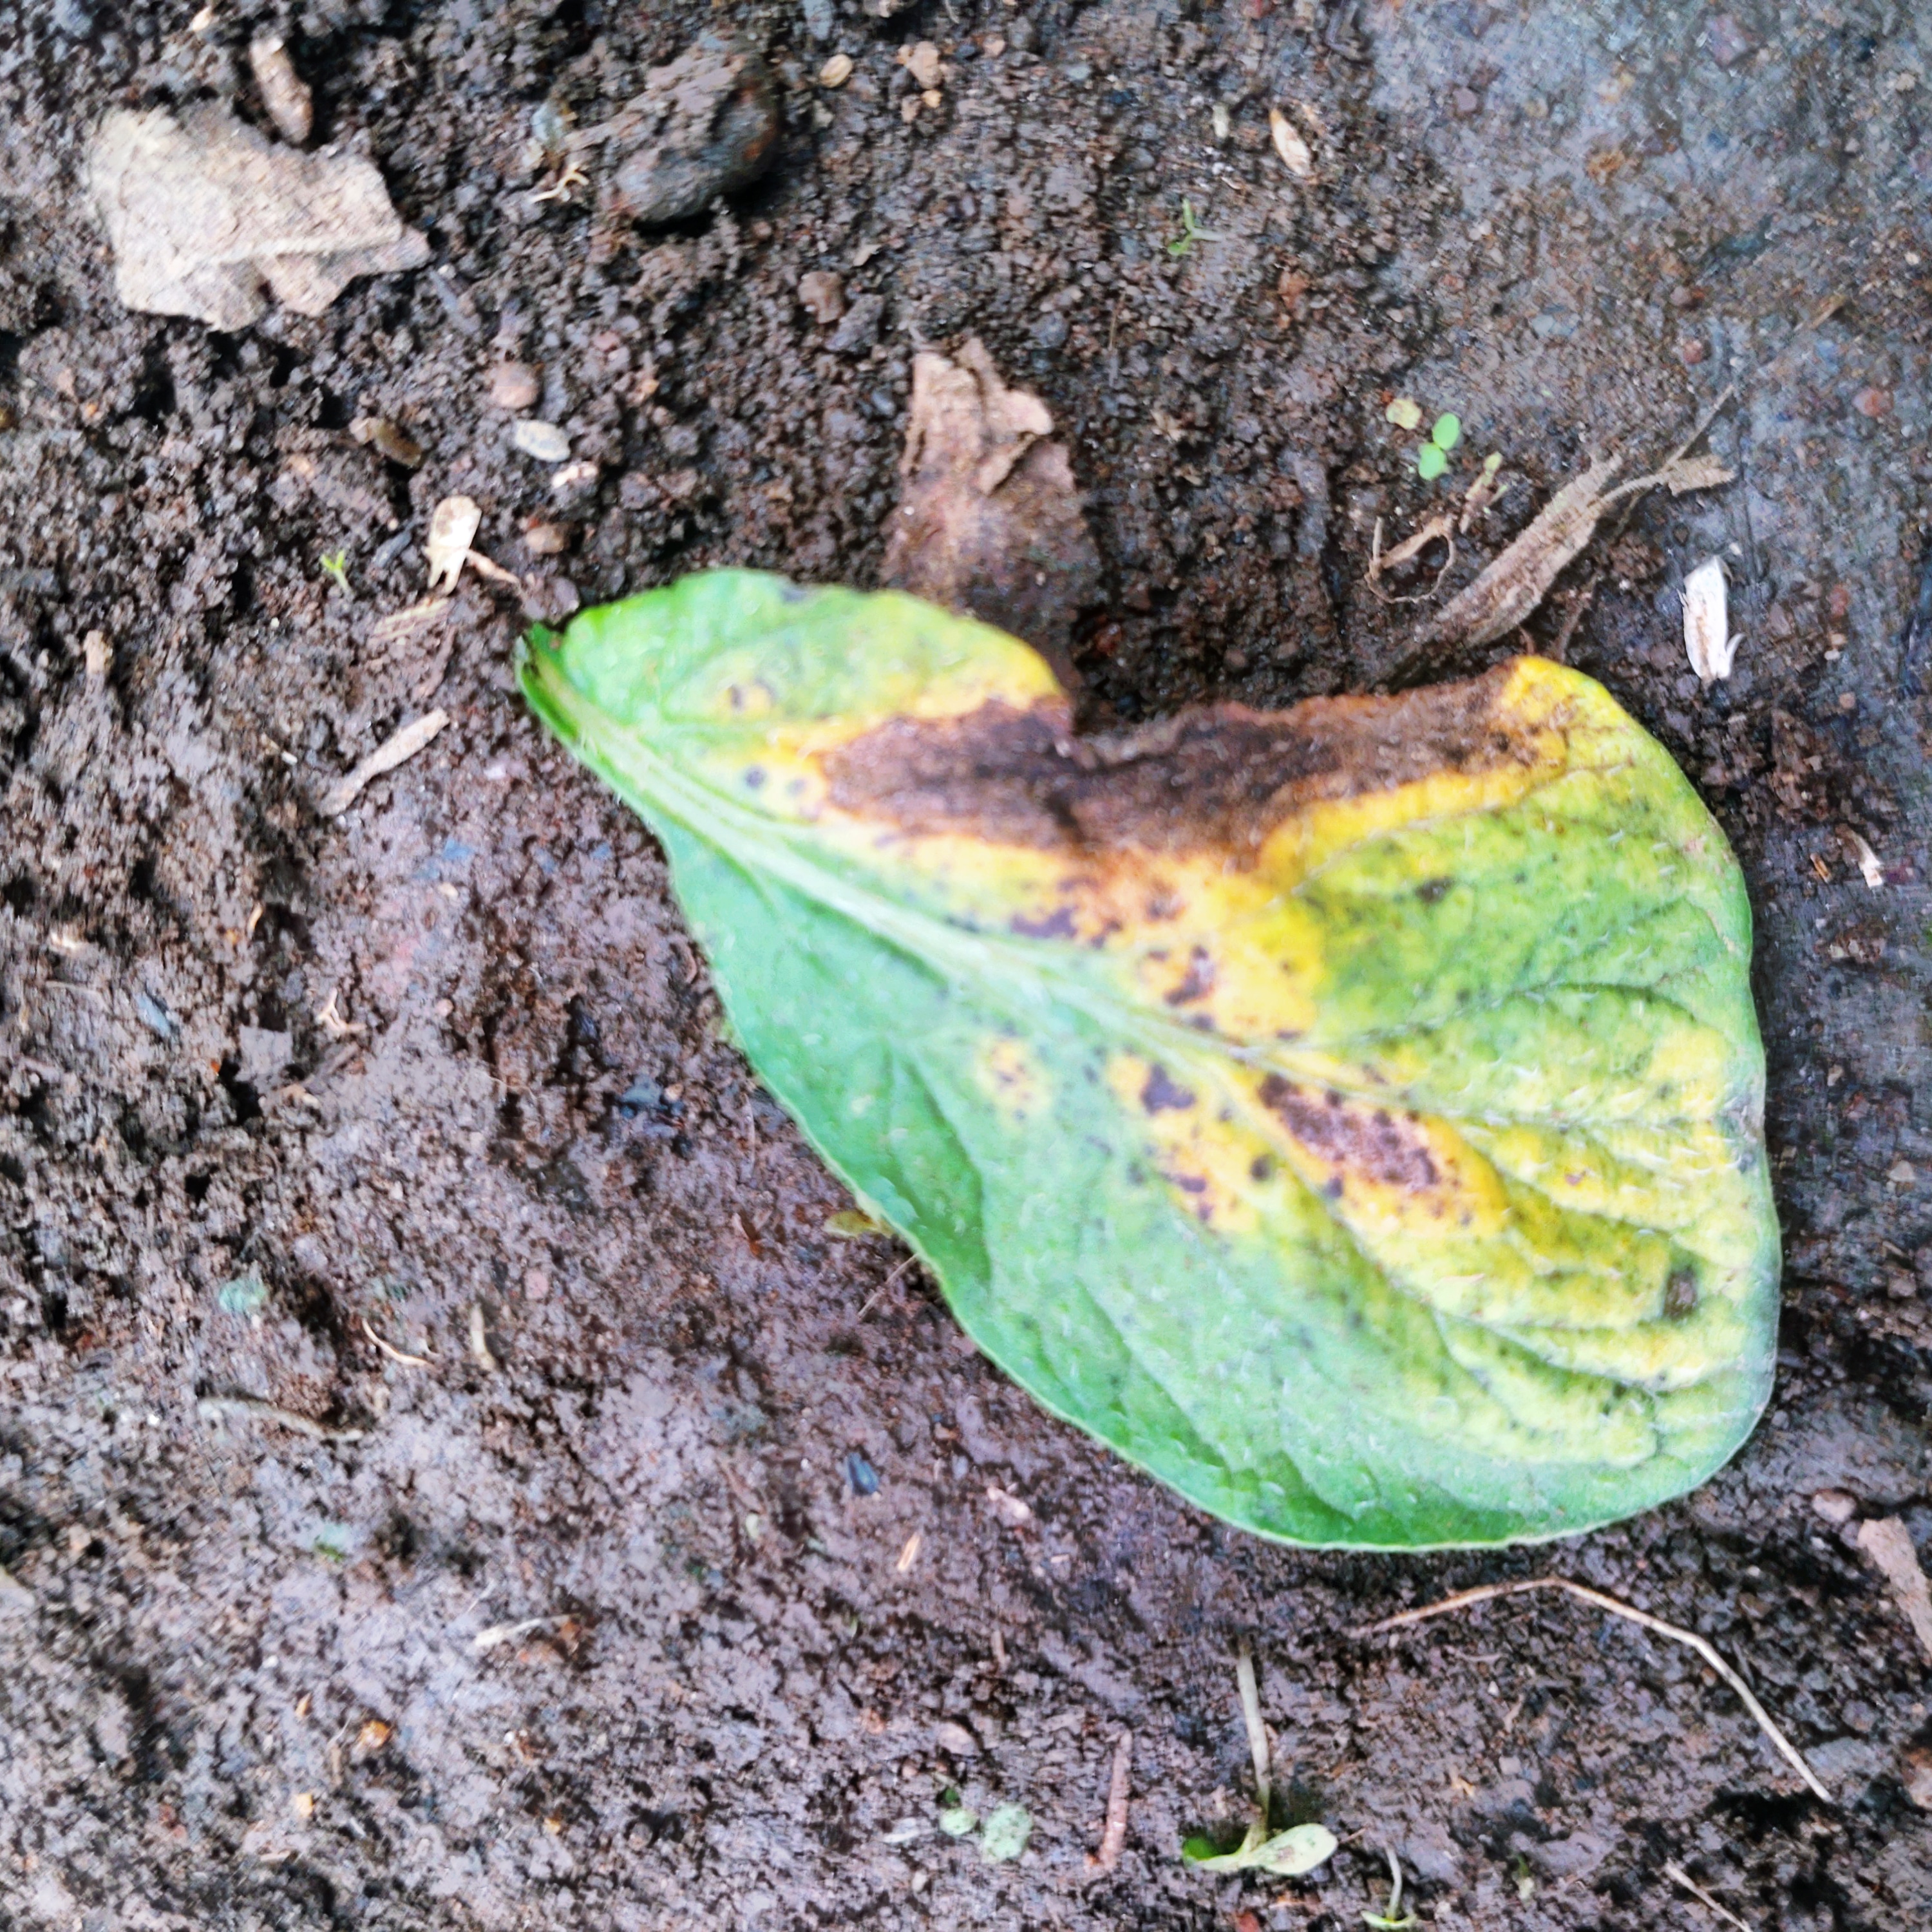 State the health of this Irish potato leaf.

late blight
